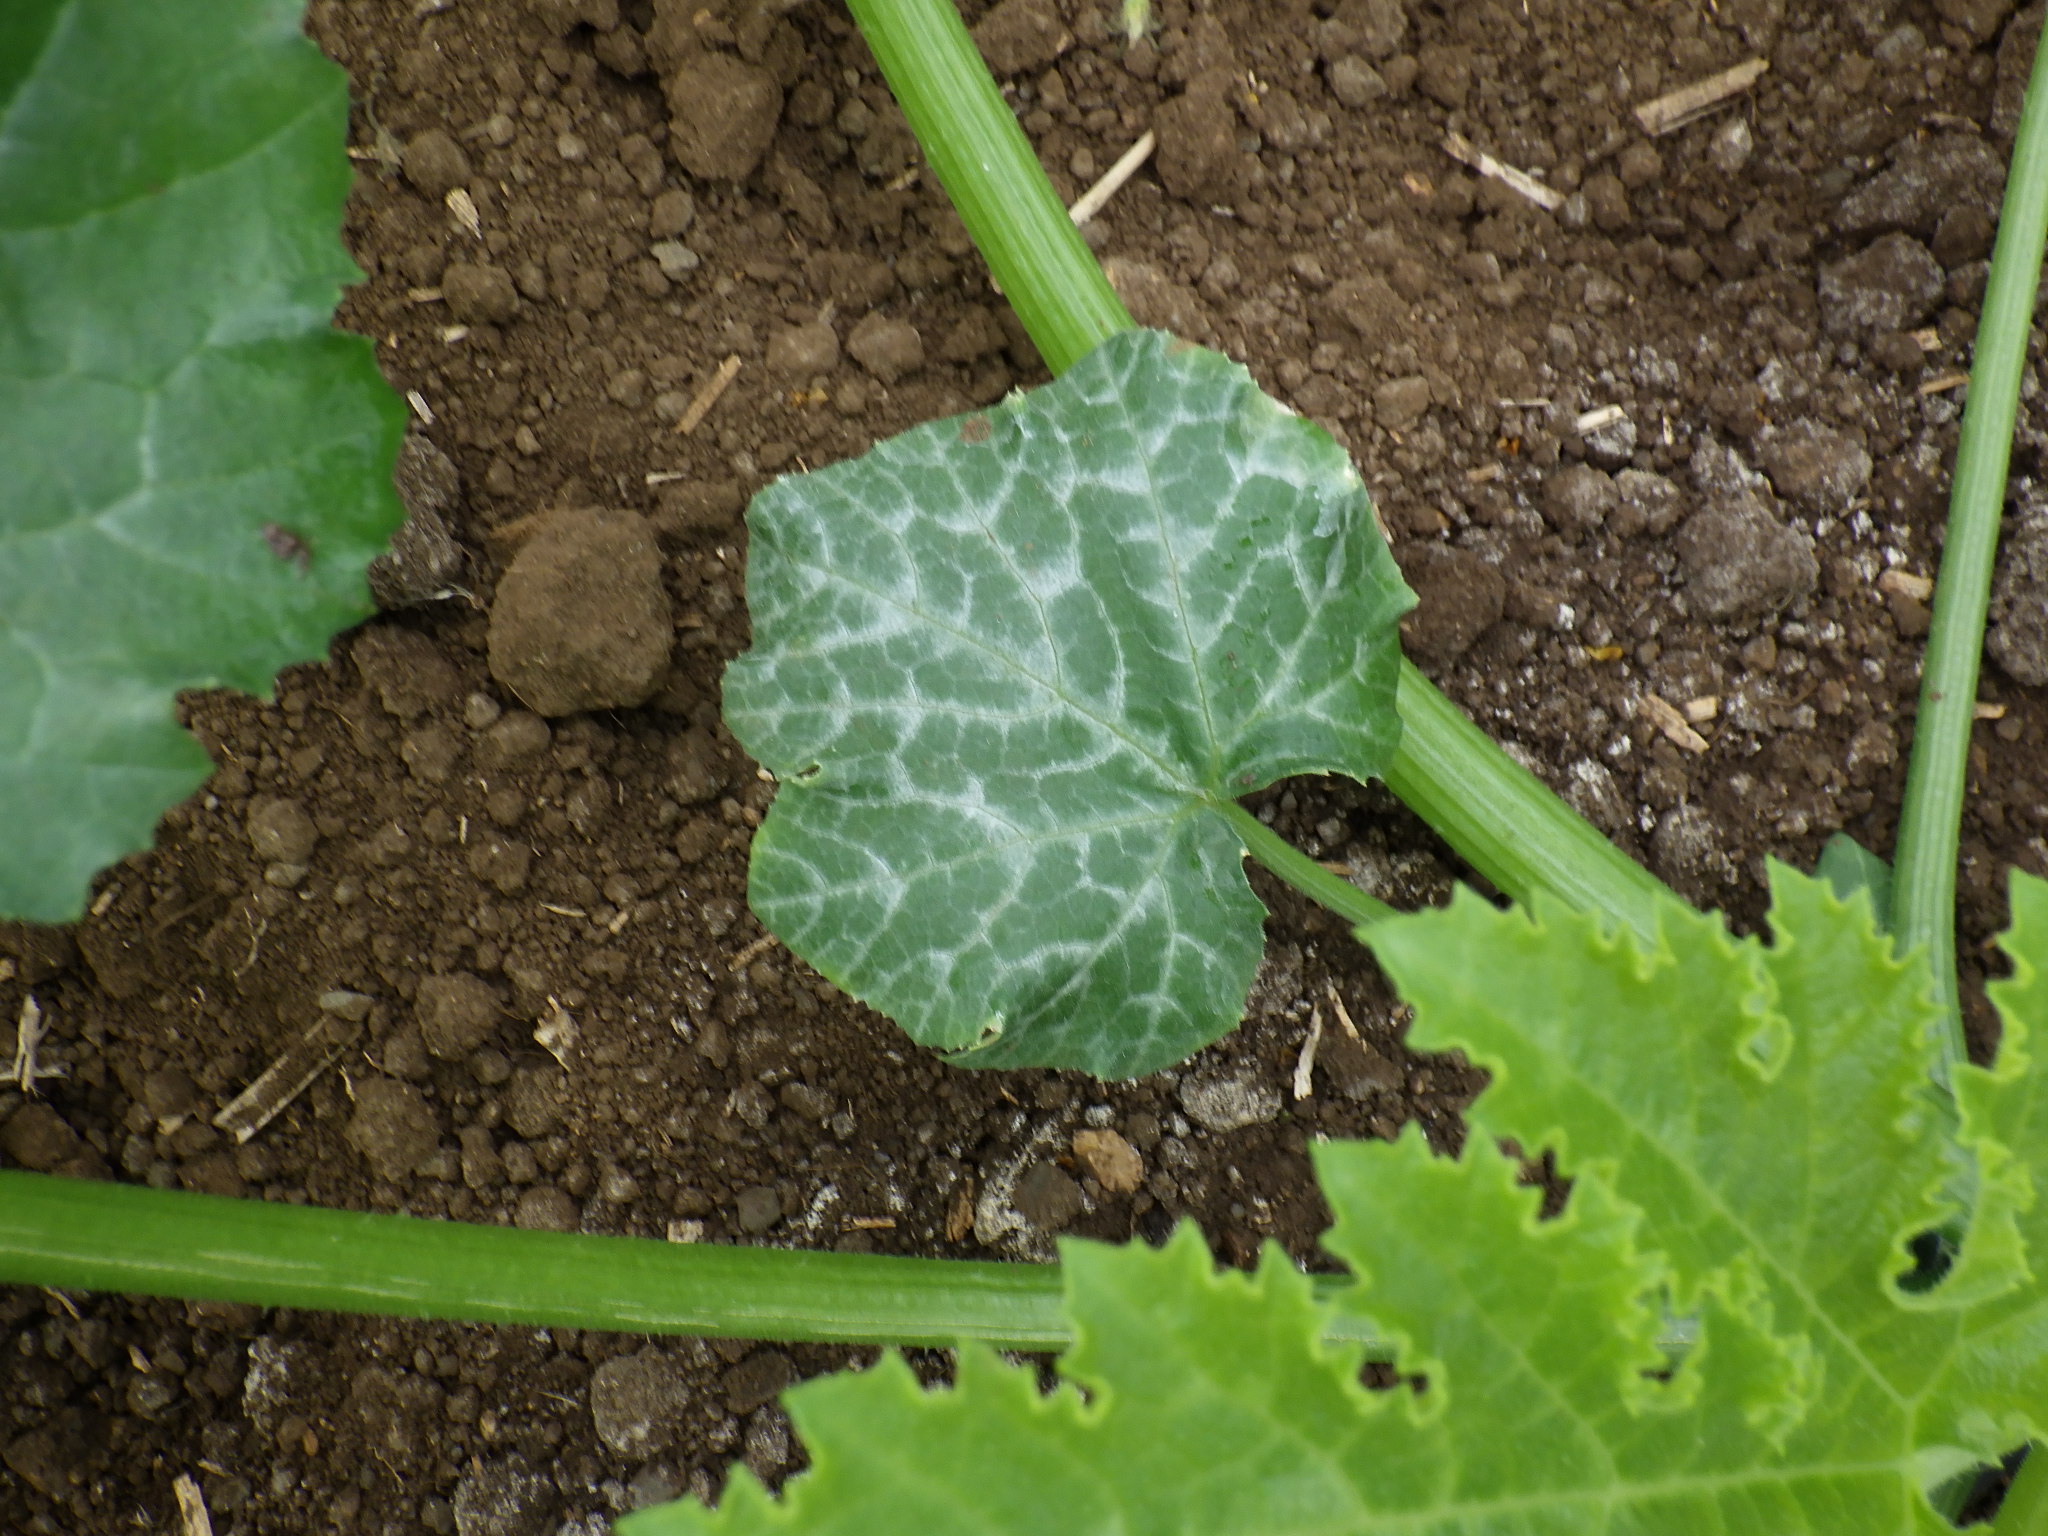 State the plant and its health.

zucchini, healthy
